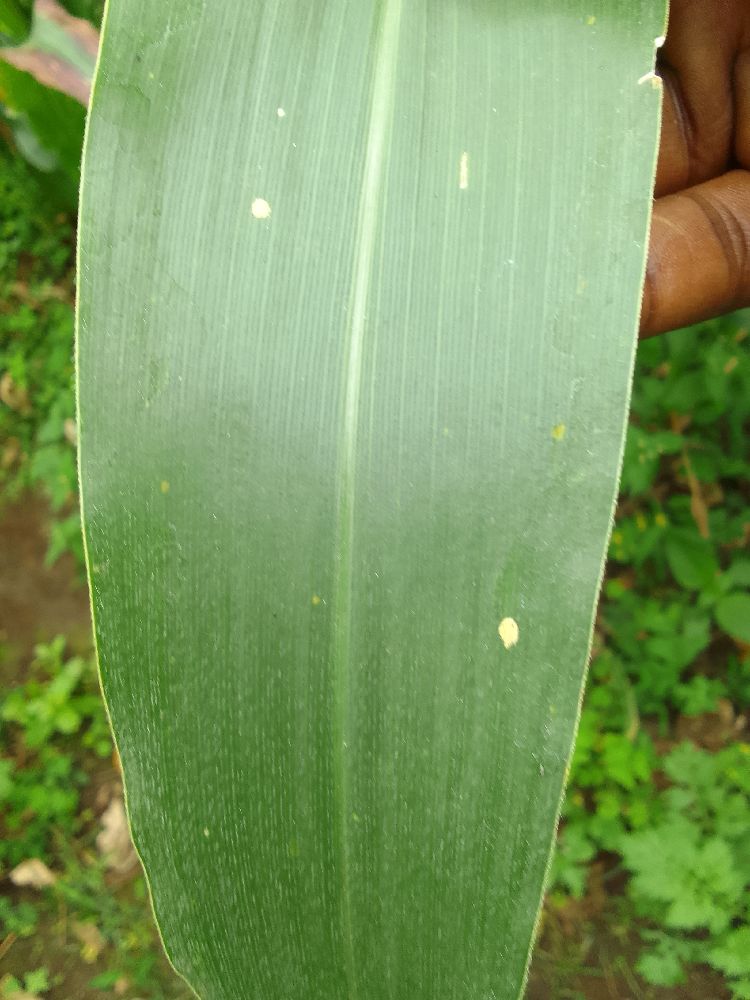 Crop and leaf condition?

maize, healthy
